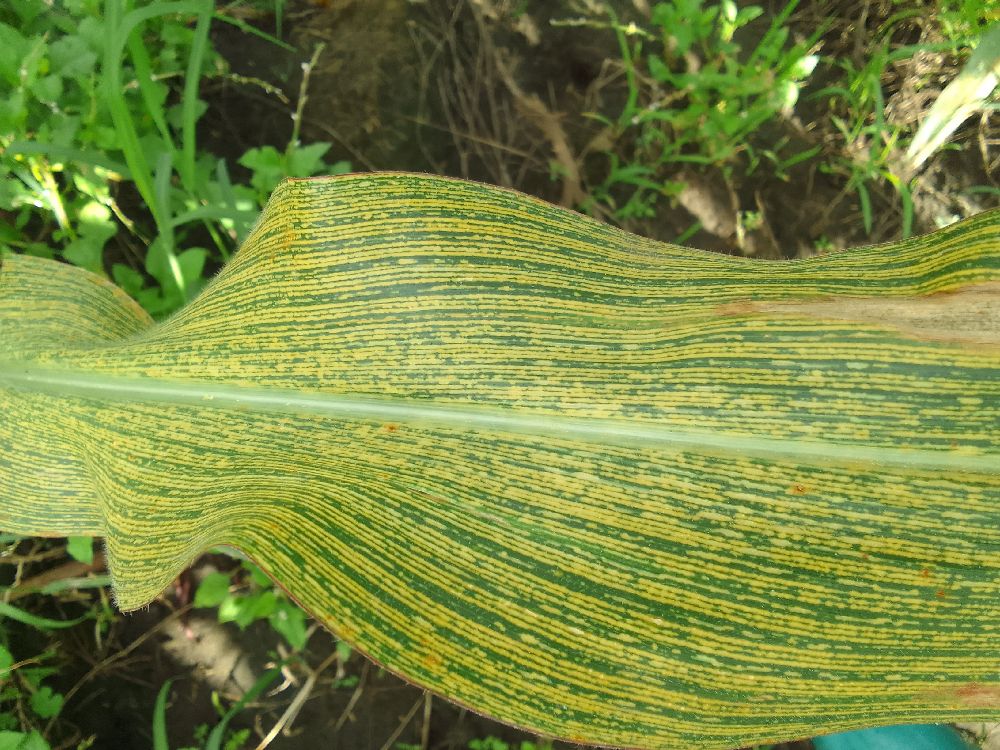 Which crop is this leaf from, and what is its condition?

maize, maize streak virus
